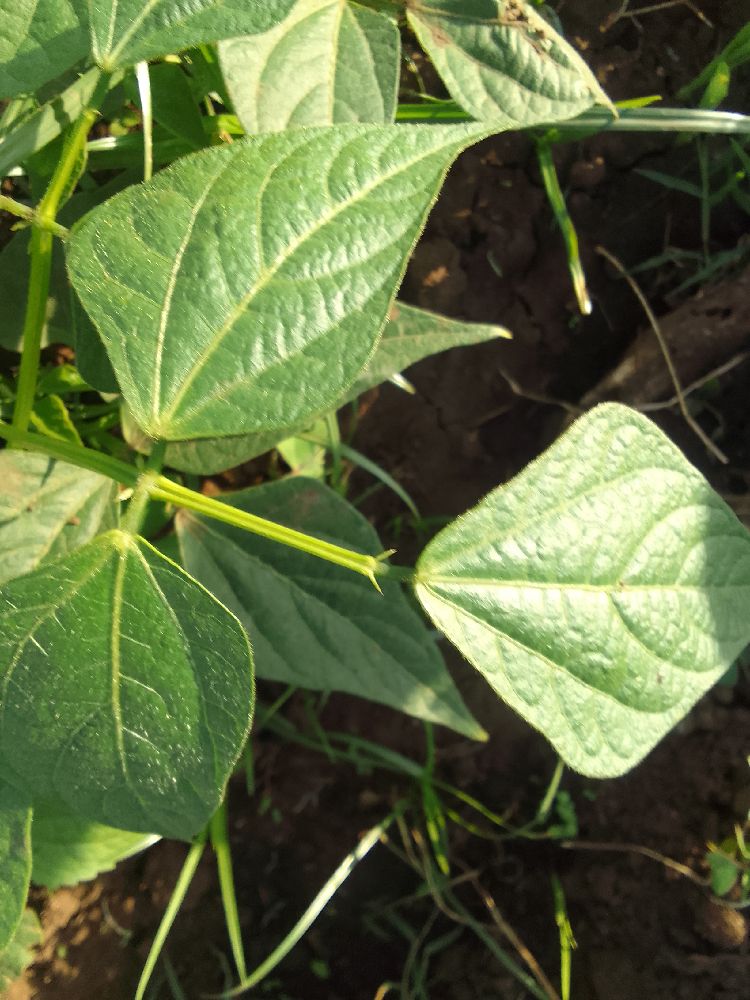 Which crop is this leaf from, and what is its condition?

common bean, healthy
